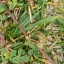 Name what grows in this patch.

unstructured weed
